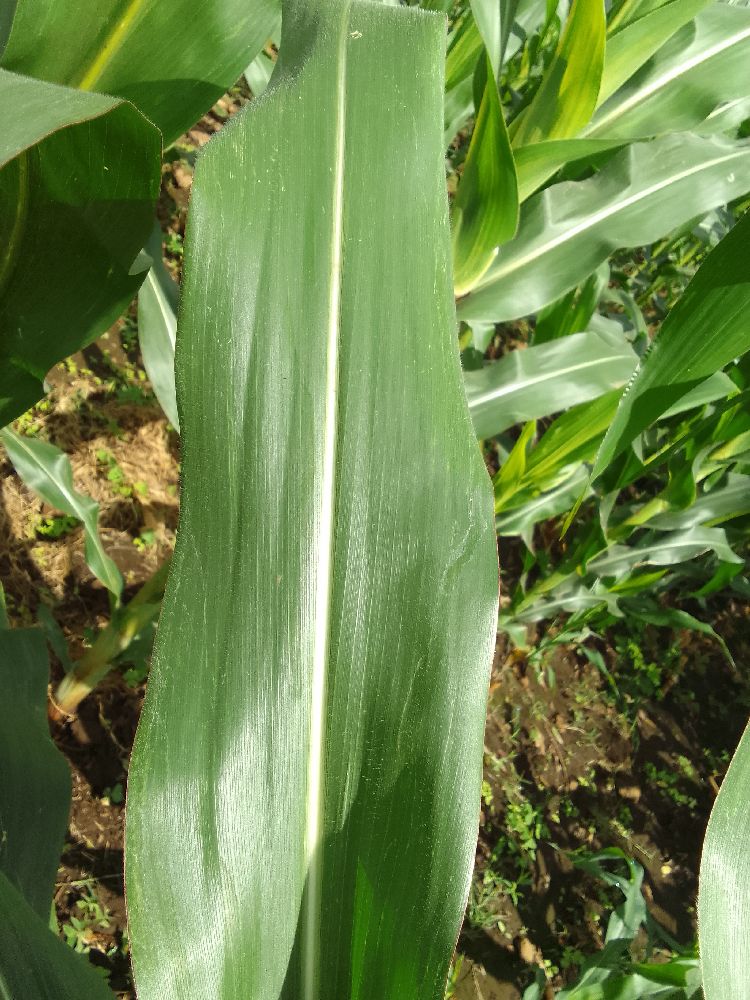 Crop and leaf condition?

maize, healthy
